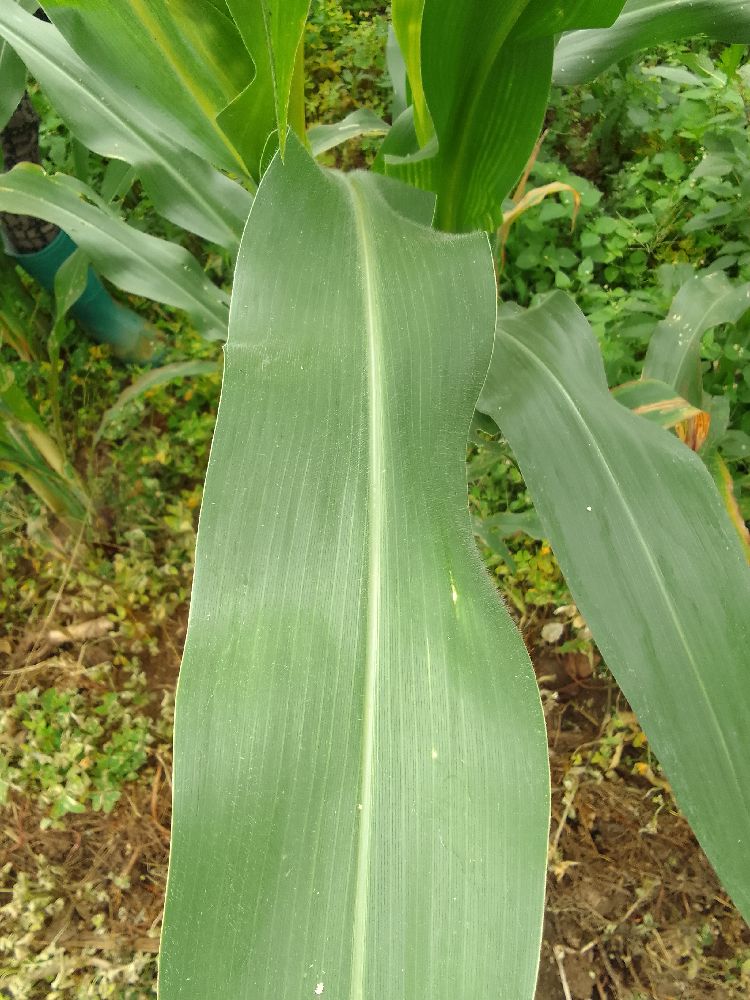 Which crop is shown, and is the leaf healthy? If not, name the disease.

maize, healthy
